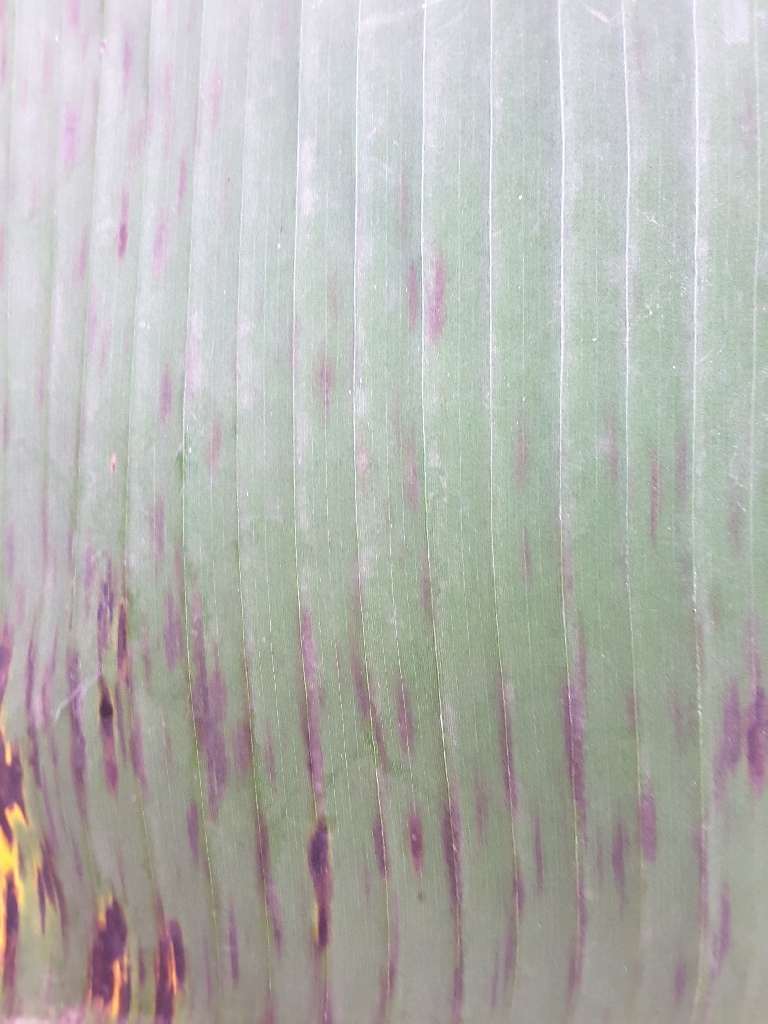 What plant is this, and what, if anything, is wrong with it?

banana, black sigatoka
